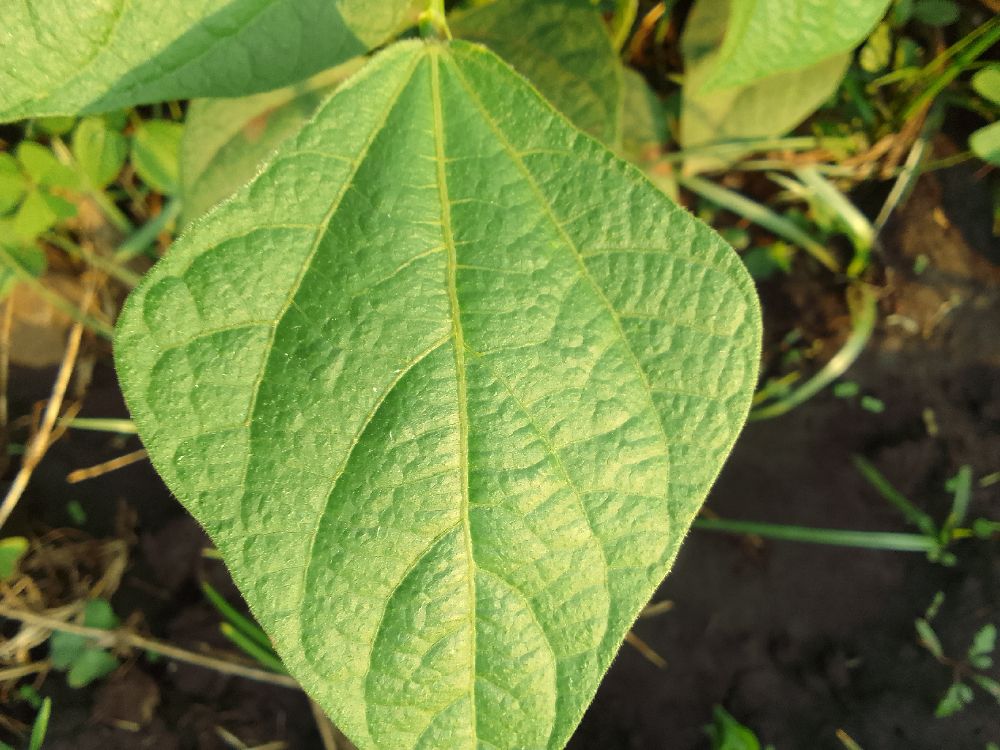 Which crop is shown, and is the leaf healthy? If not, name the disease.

common bean, healthy
